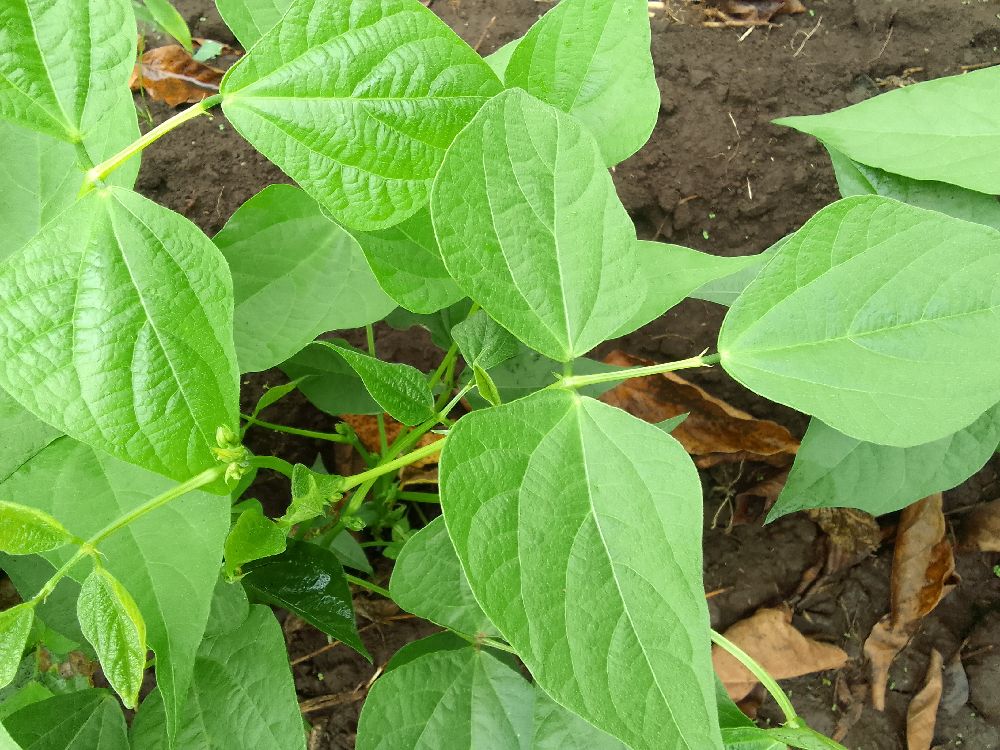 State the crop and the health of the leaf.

common bean, healthy
